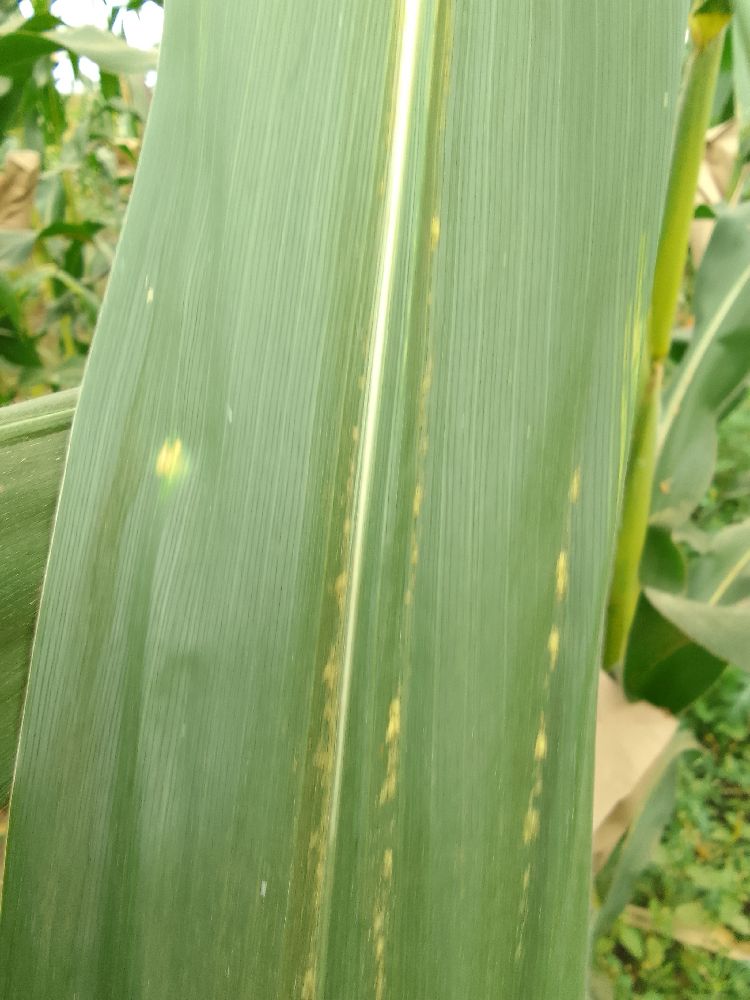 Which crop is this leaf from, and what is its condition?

maize, healthy
